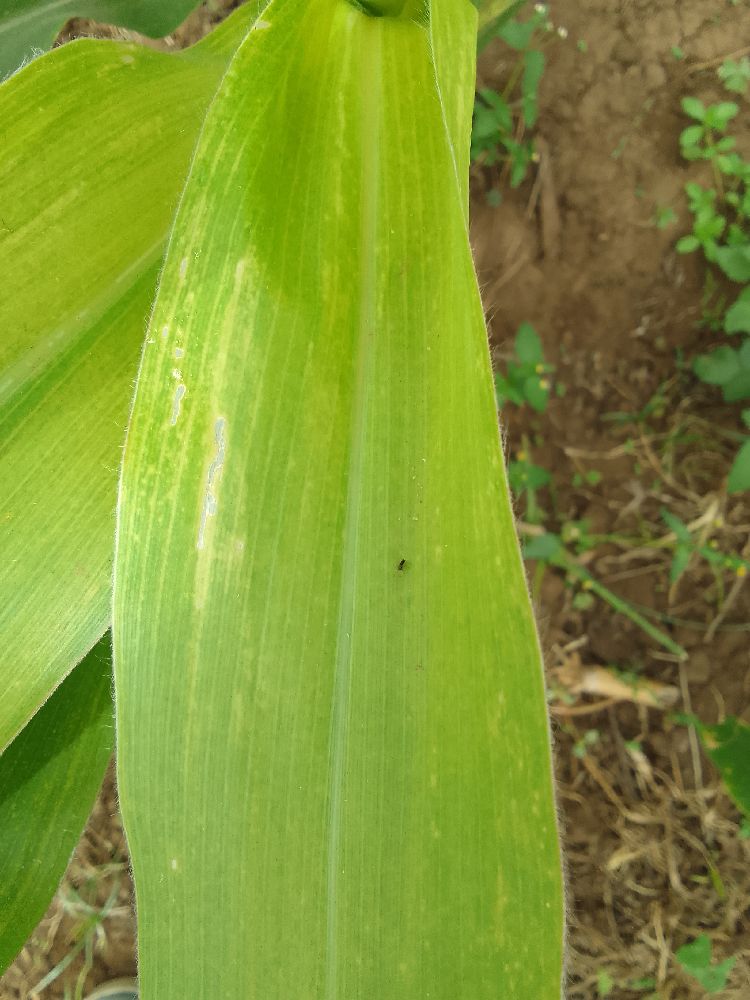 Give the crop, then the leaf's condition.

maize, maize lethal necrosis
